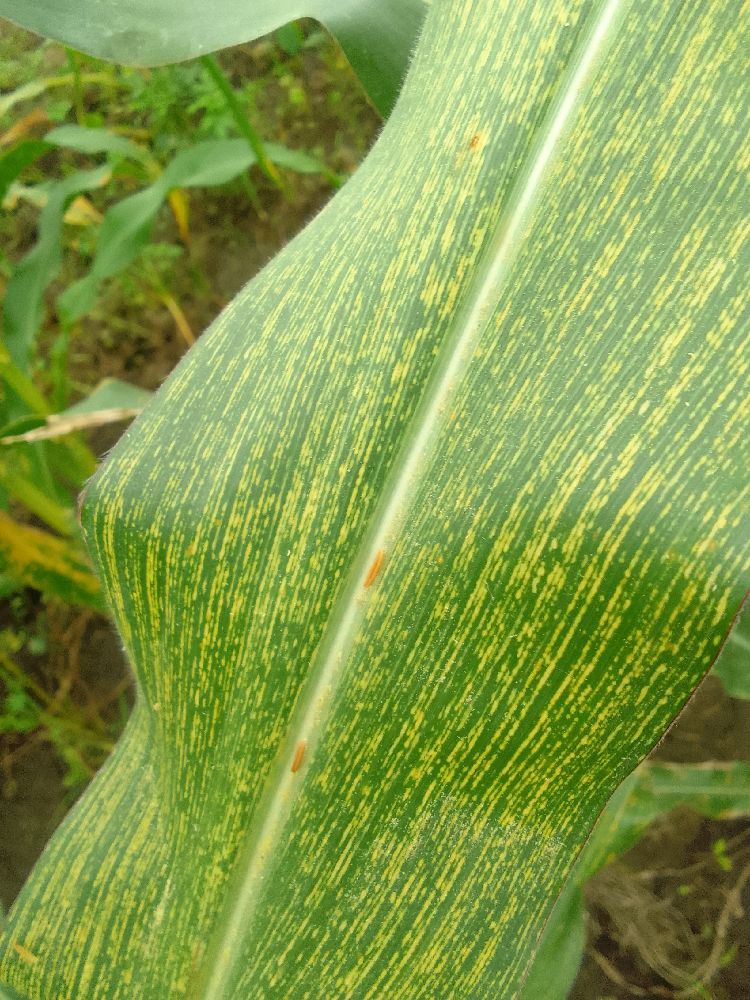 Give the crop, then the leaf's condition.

maize, maize streak virus
